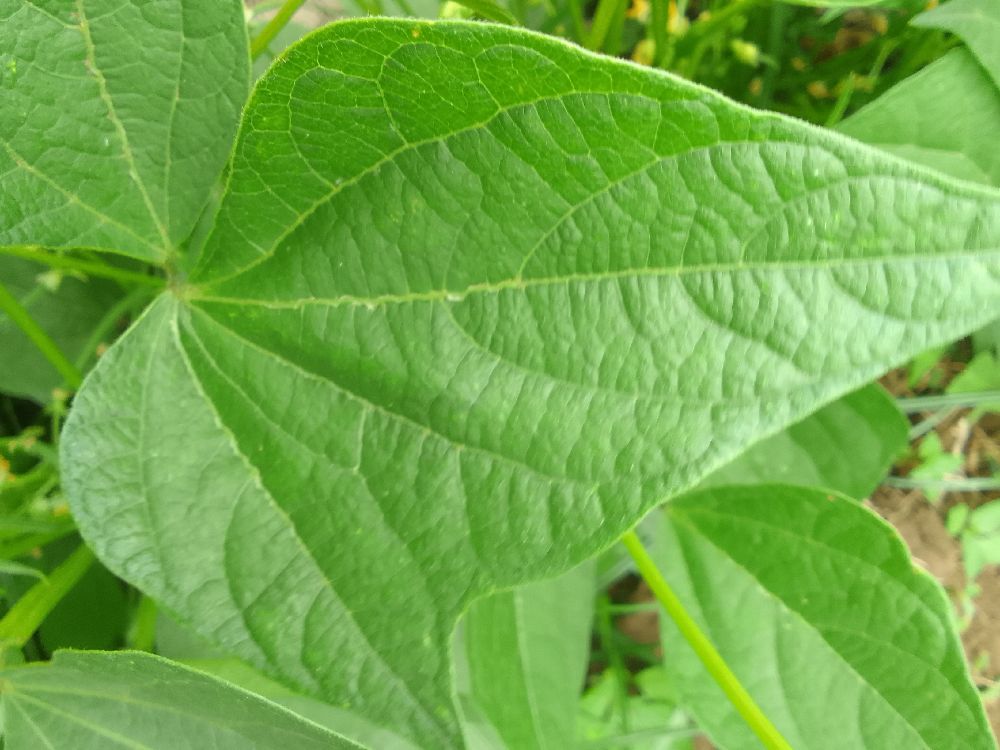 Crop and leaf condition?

common bean, healthy
